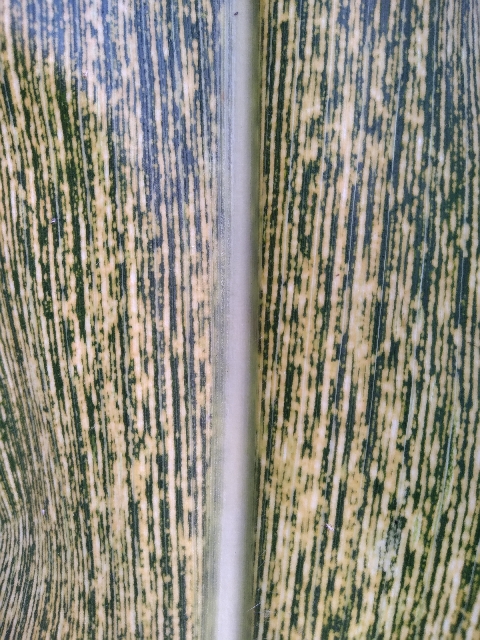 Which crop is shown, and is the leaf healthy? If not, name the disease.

maize, maize streak virus
